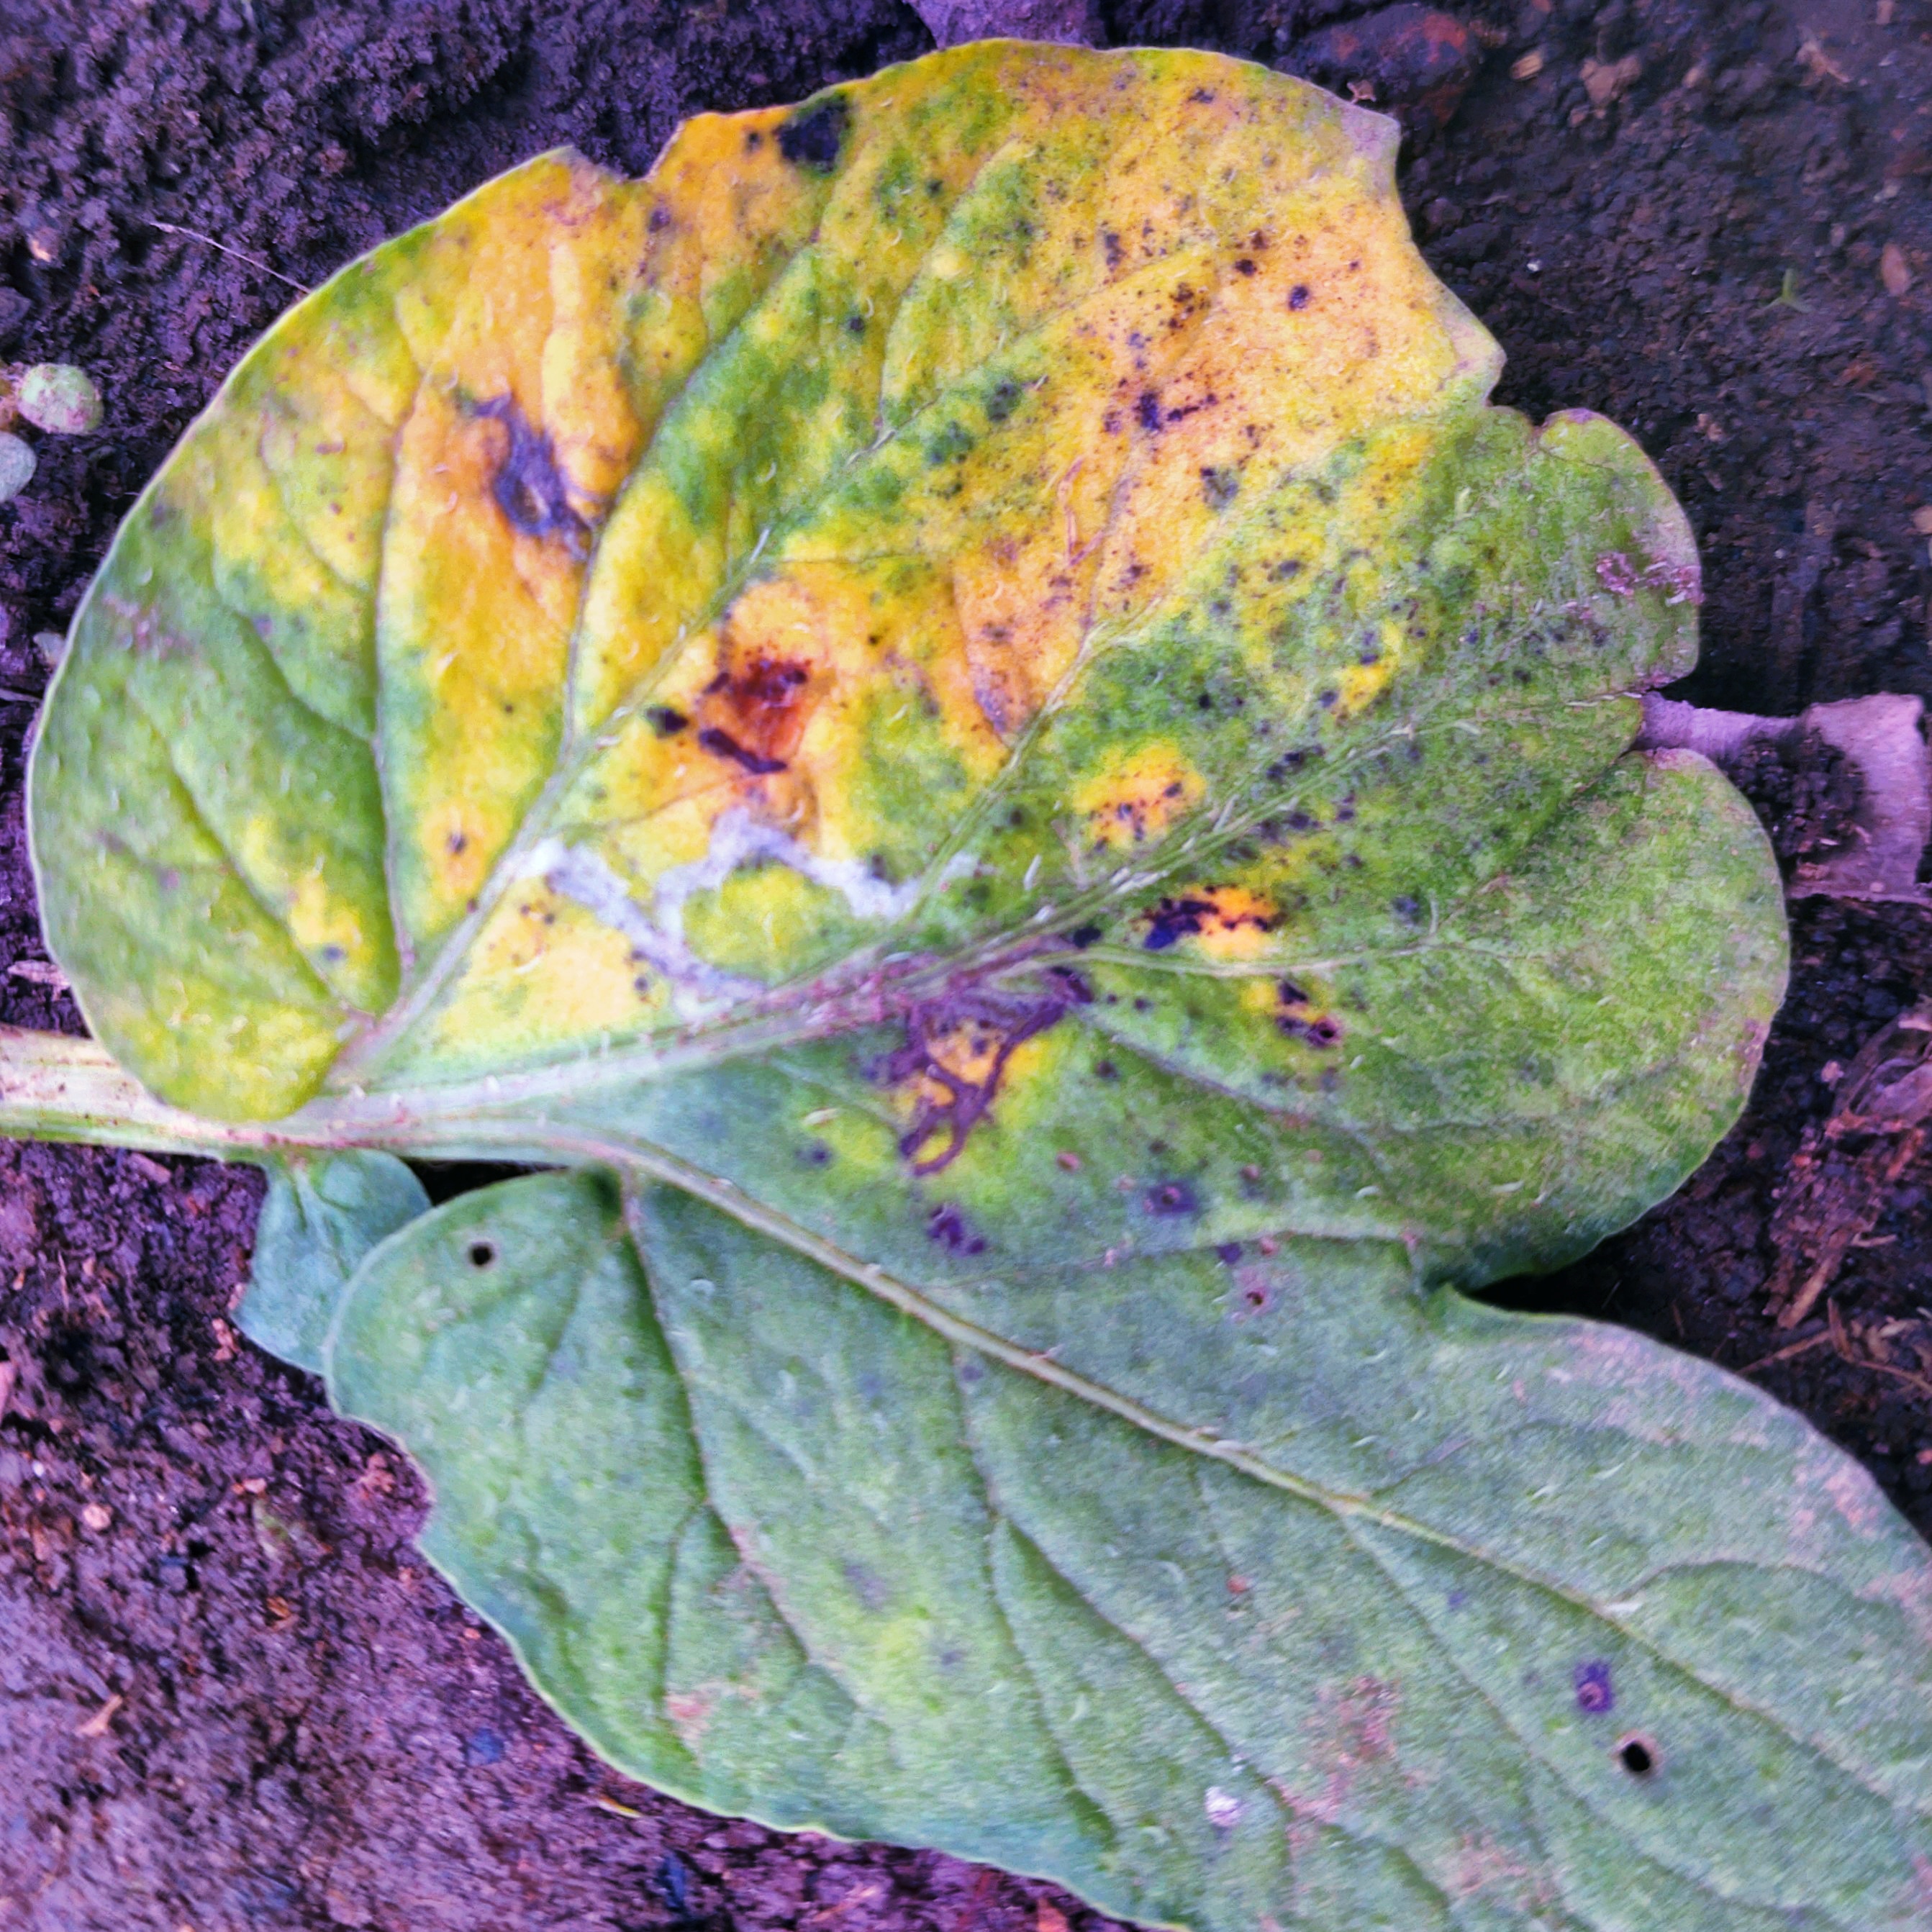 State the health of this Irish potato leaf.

late blight
